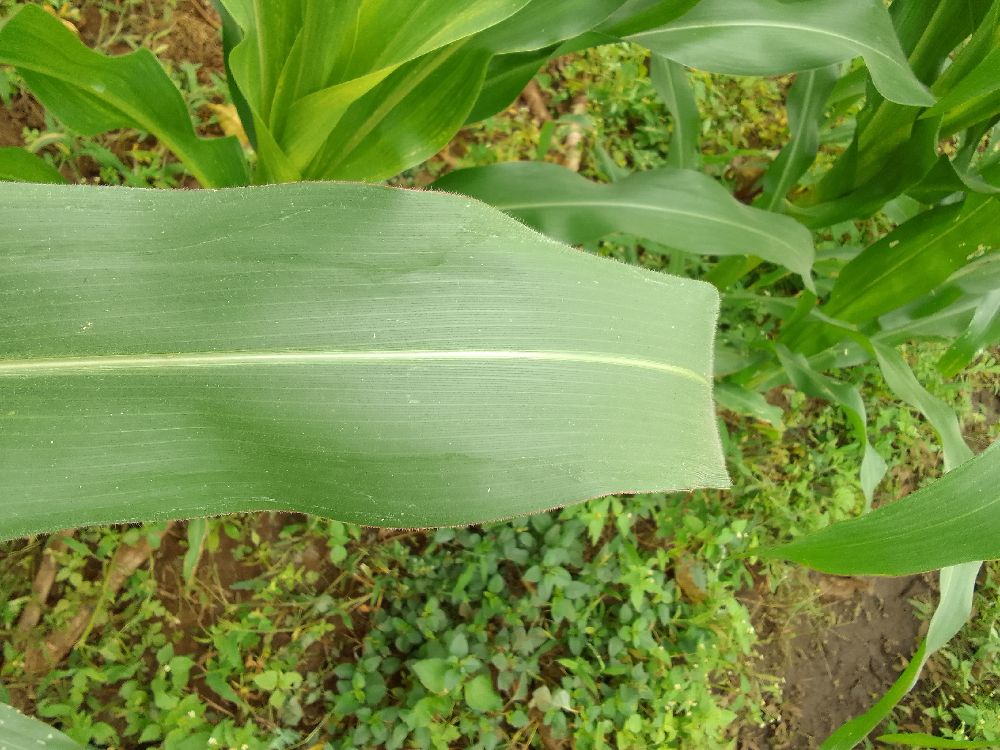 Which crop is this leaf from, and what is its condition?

maize, healthy
